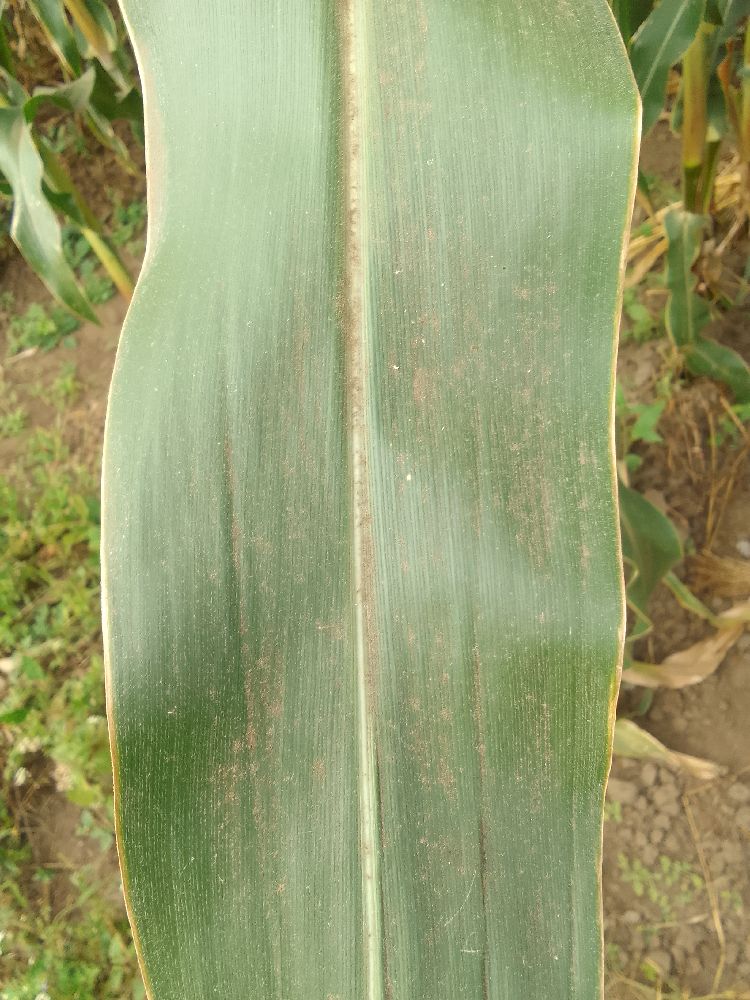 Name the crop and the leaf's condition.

maize, healthy
